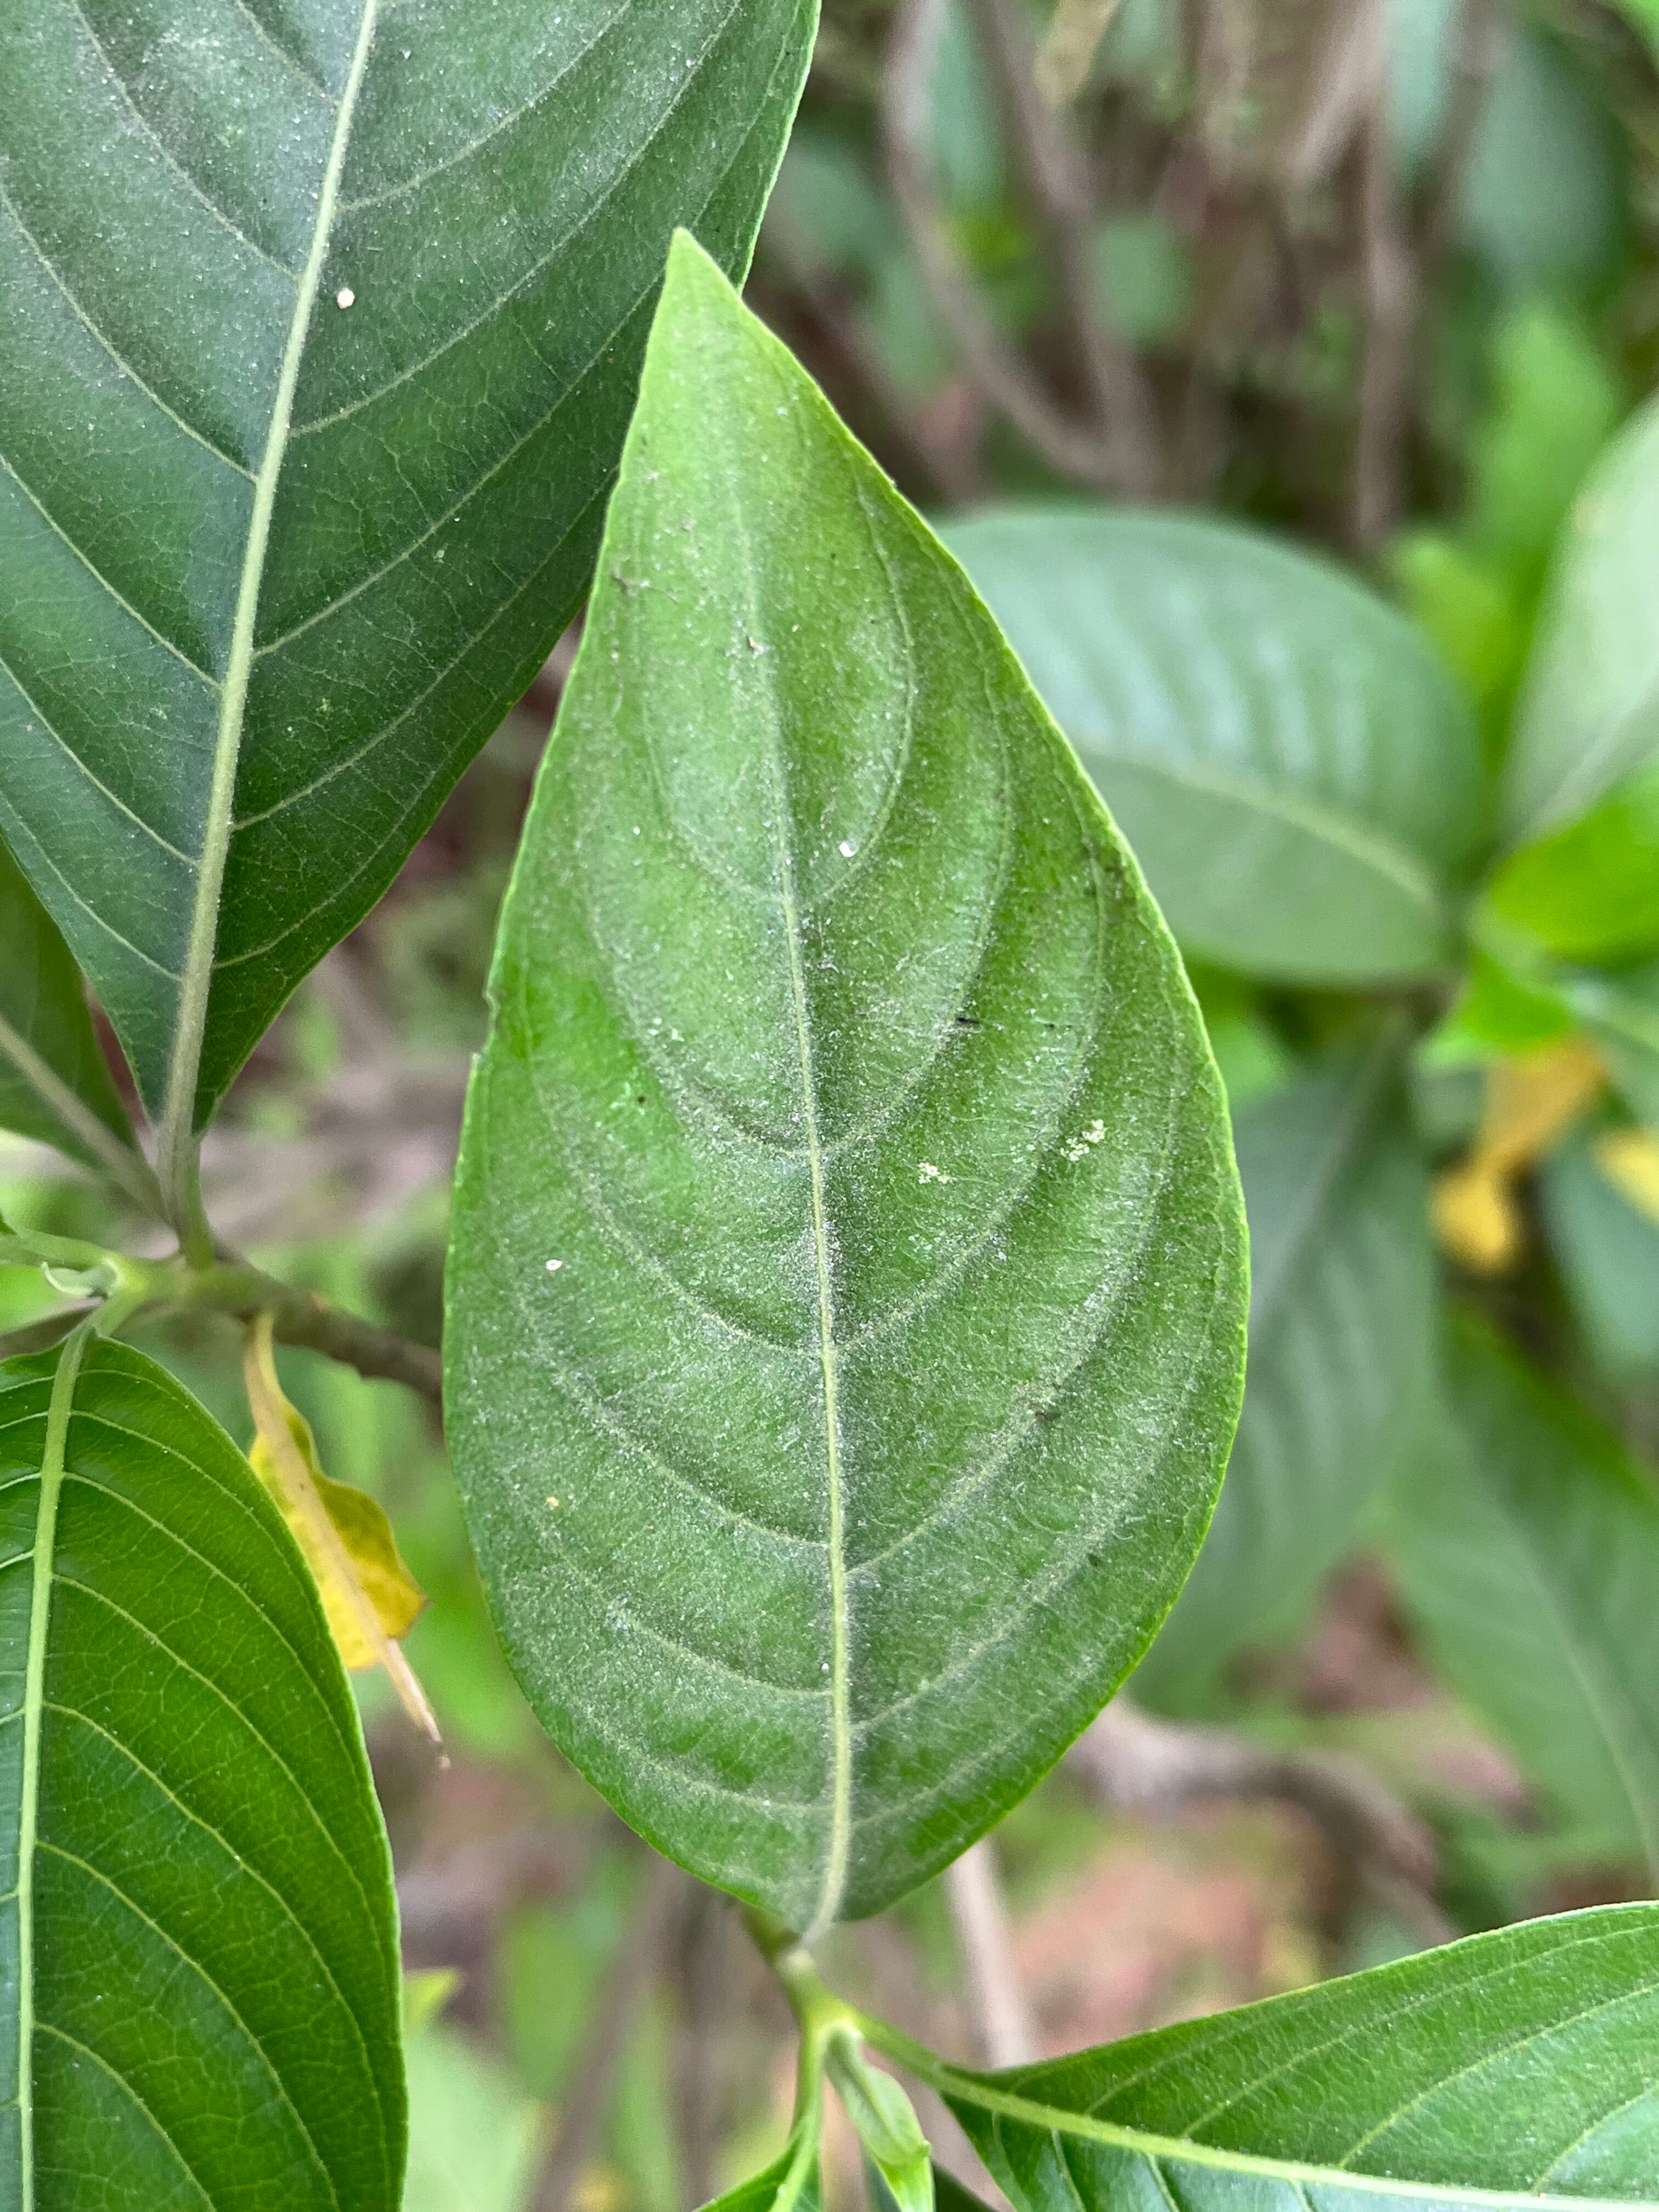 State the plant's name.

vasaka
